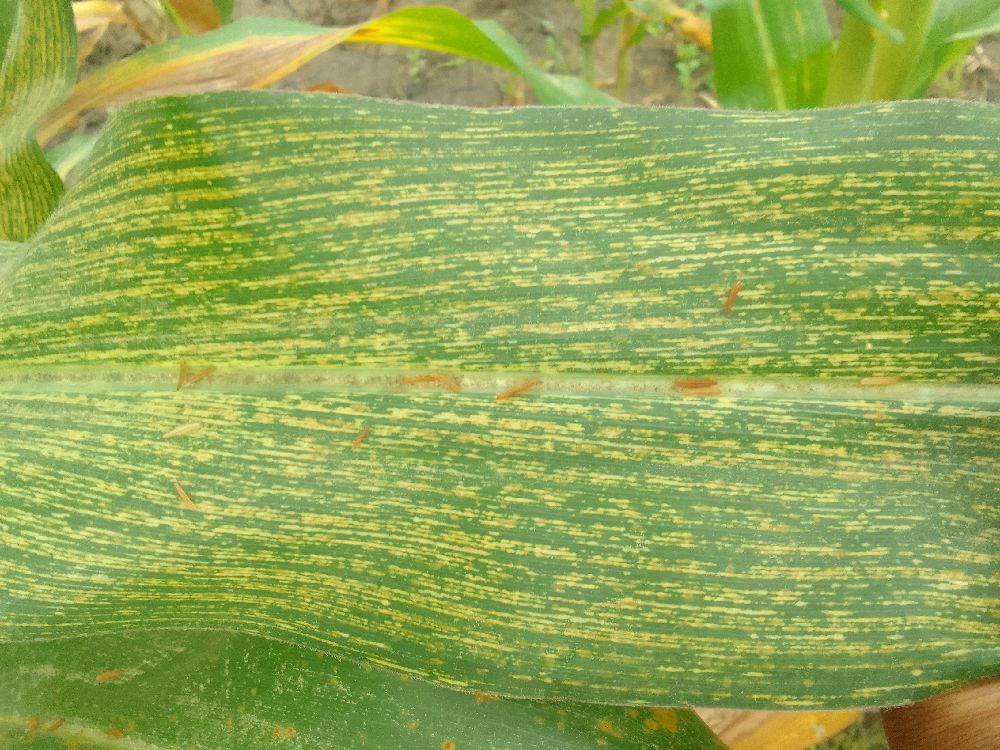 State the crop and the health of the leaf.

maize, maize streak virus
